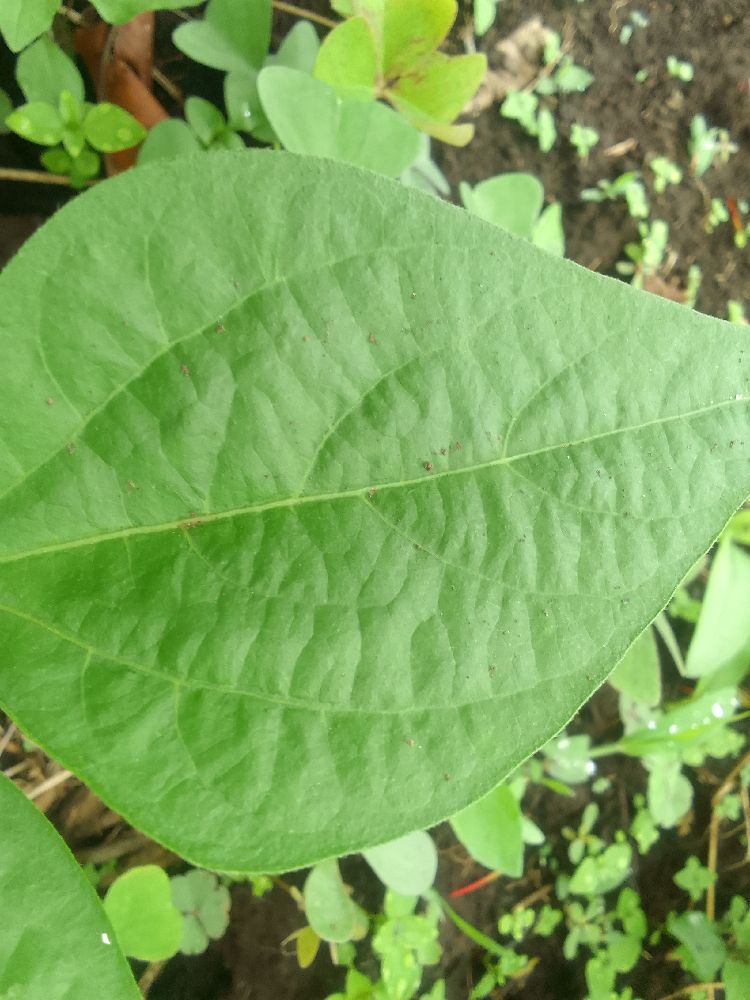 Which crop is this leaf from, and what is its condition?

common bean, healthy
